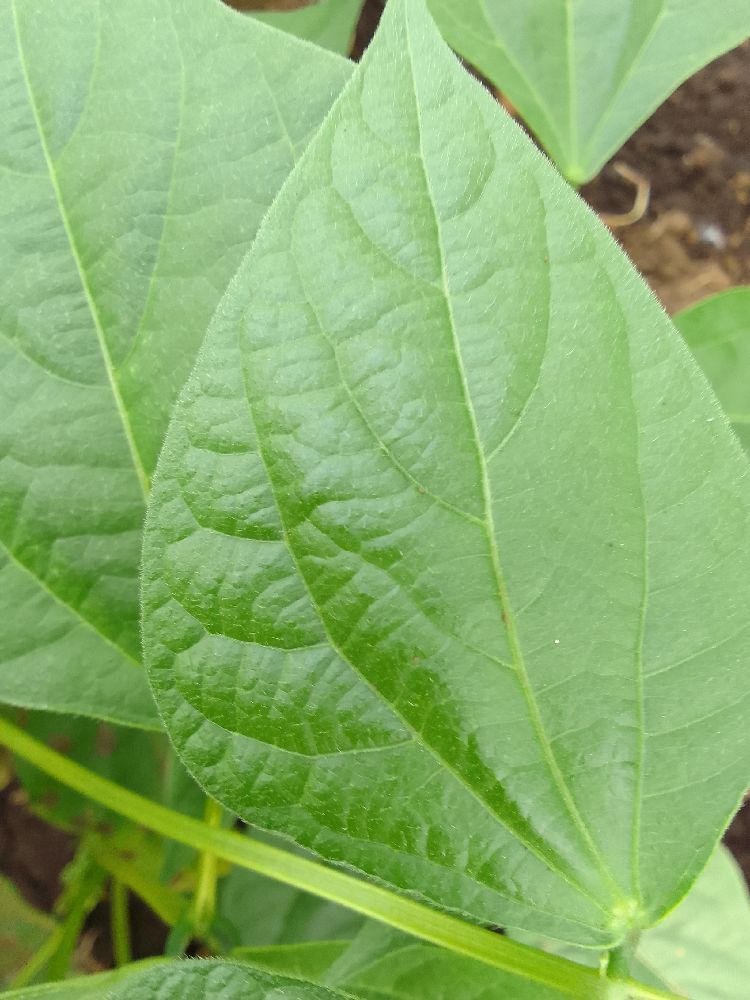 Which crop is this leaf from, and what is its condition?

common bean, healthy
